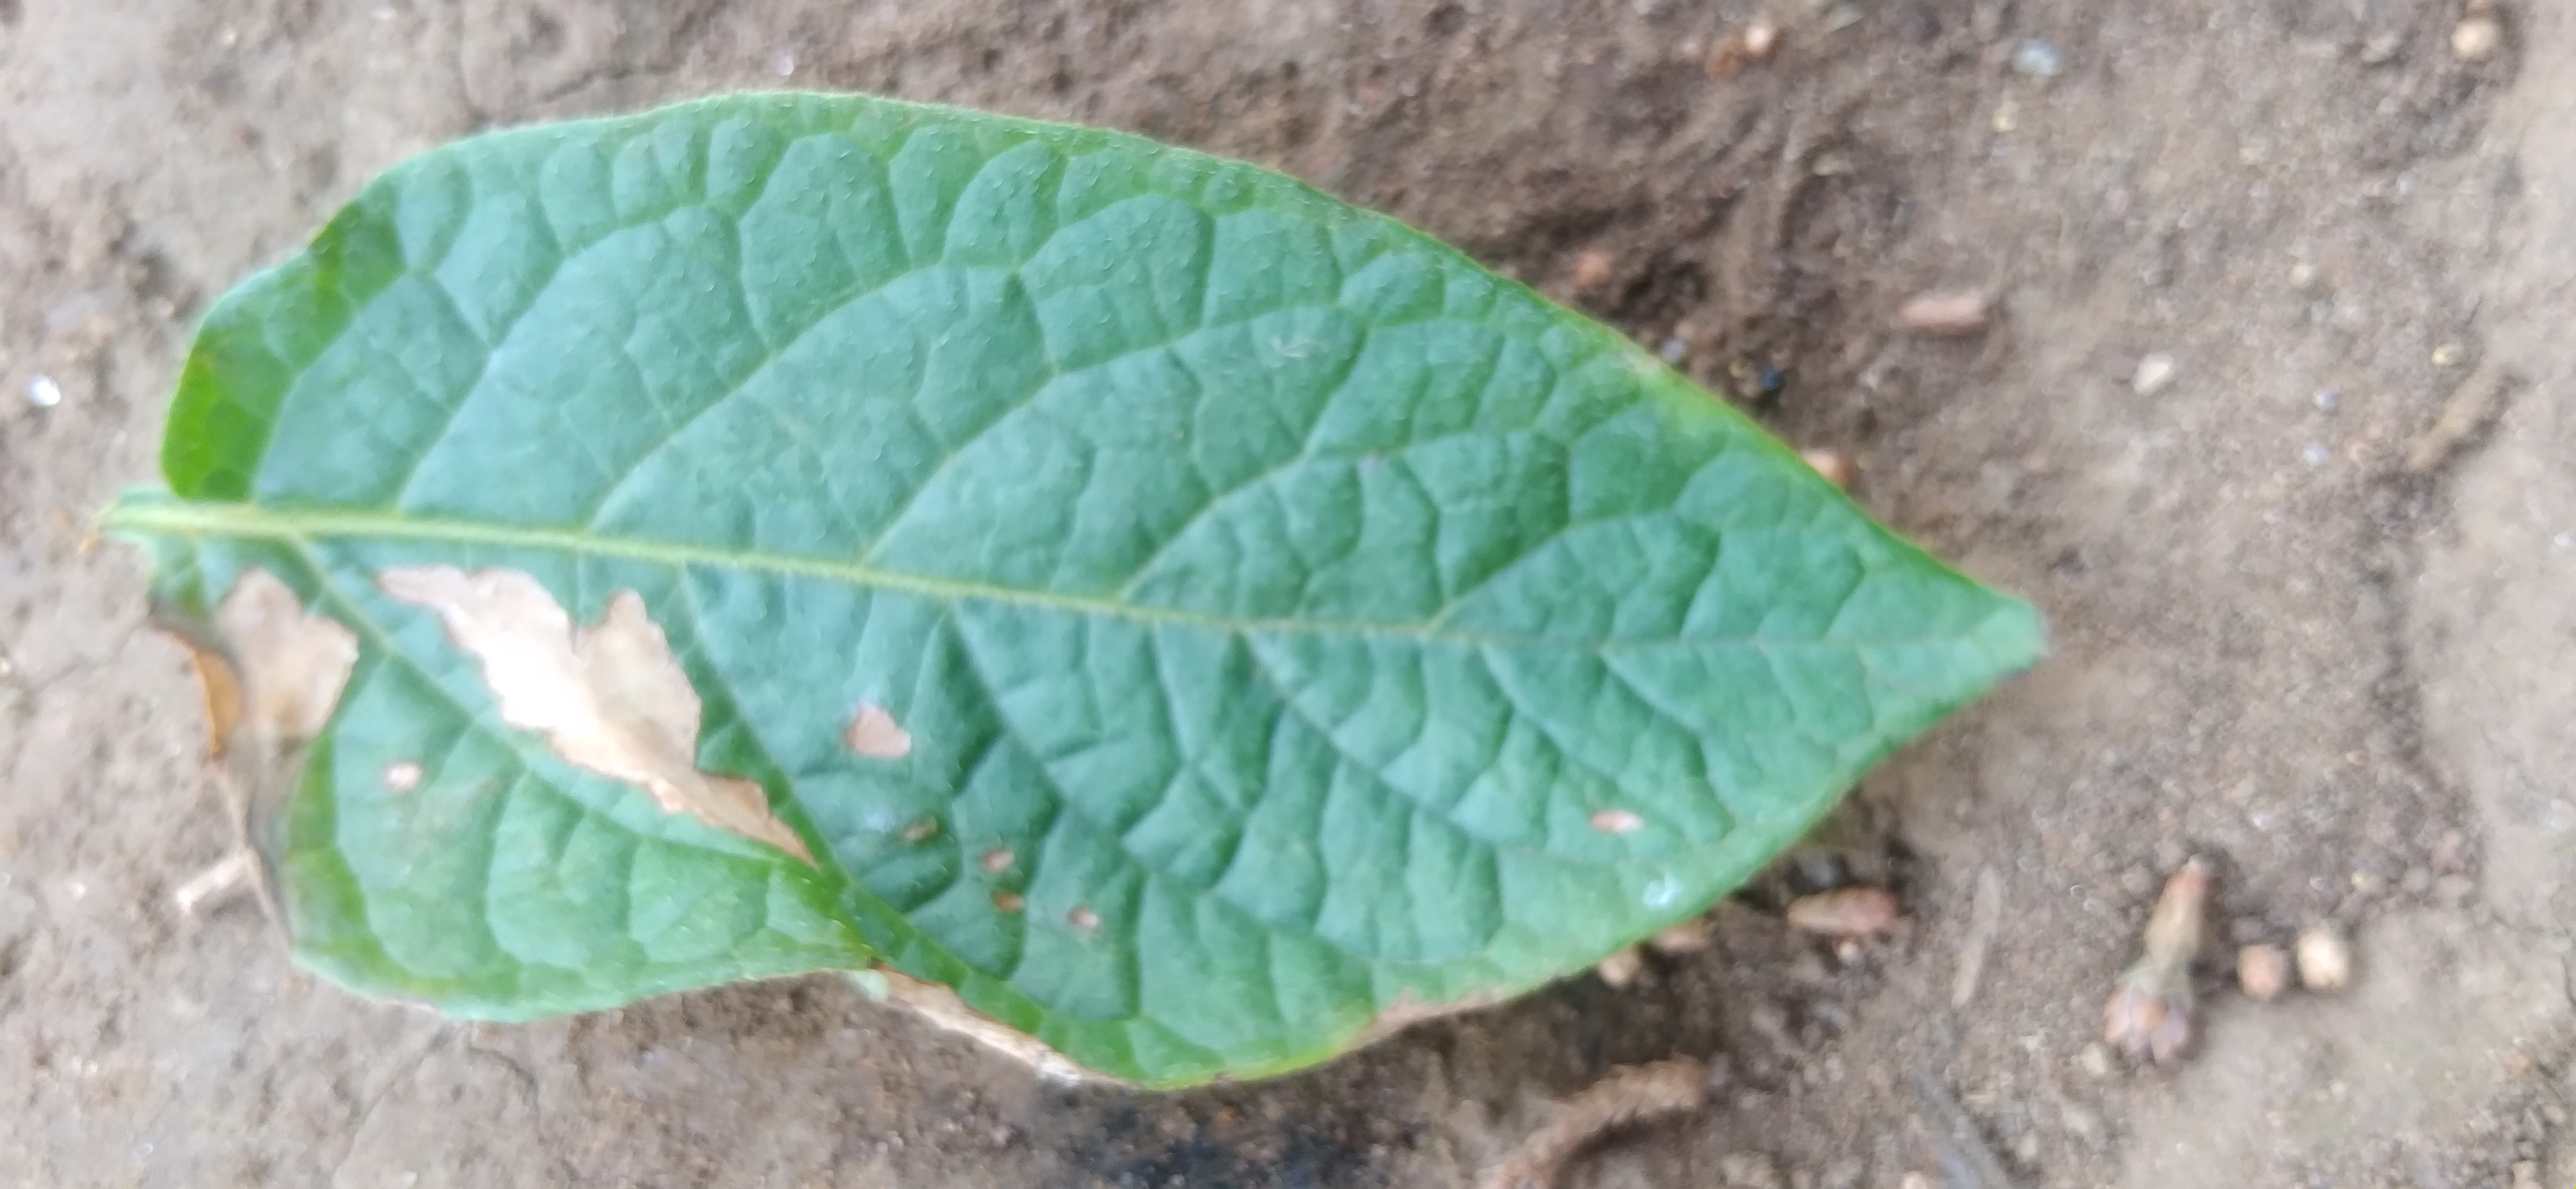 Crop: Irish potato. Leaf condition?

early blight
